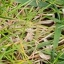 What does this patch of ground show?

grass
